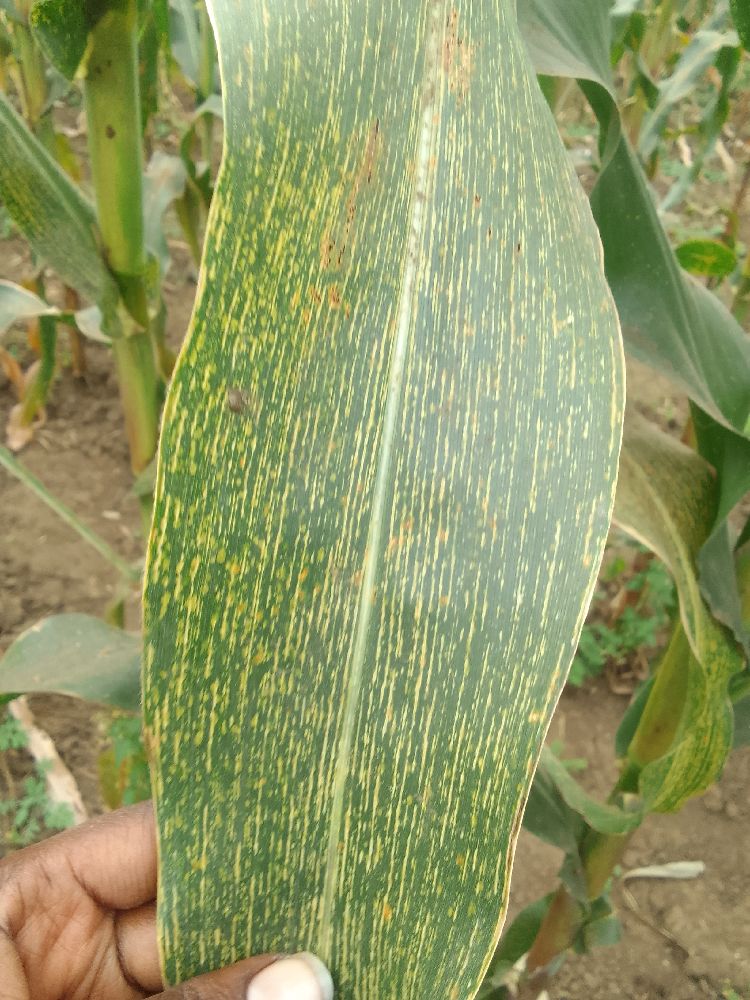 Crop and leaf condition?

maize, maize streak virus
